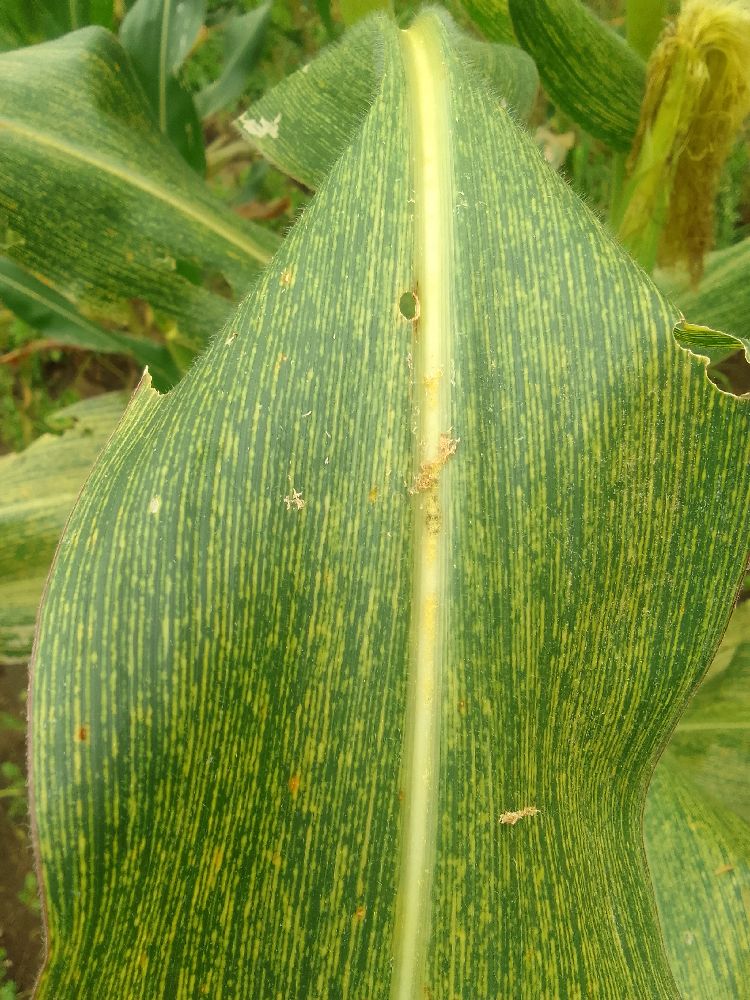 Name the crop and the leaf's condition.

maize, maize streak virus
